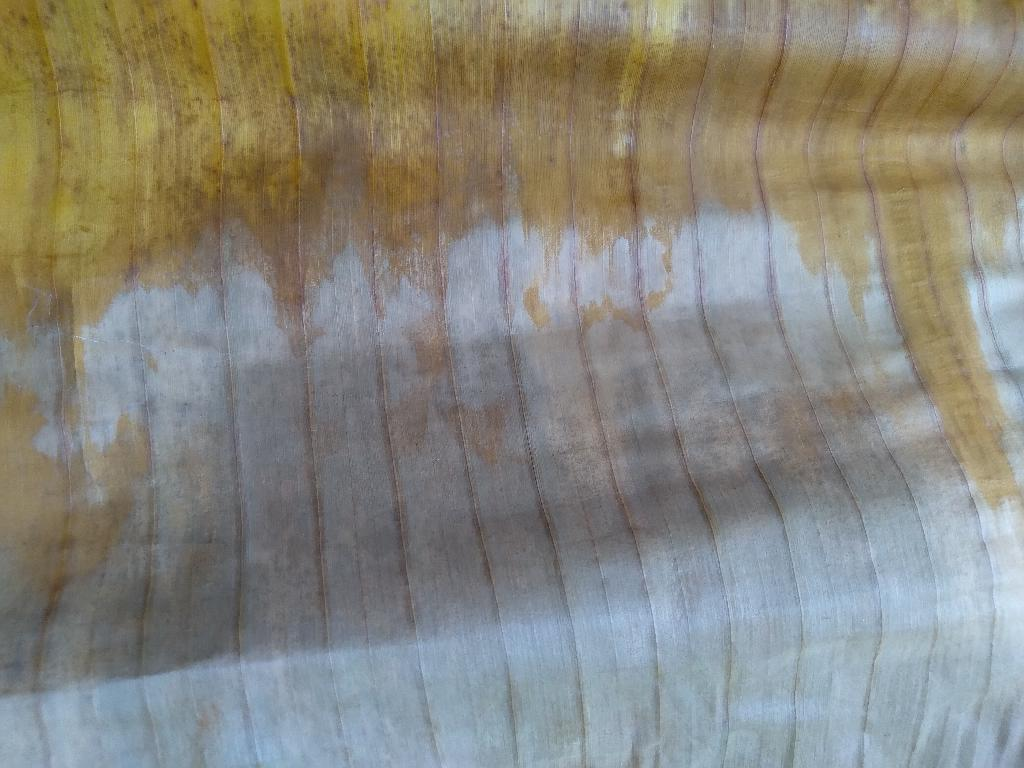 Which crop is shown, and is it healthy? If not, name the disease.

banana, fusarium wilt race 1
